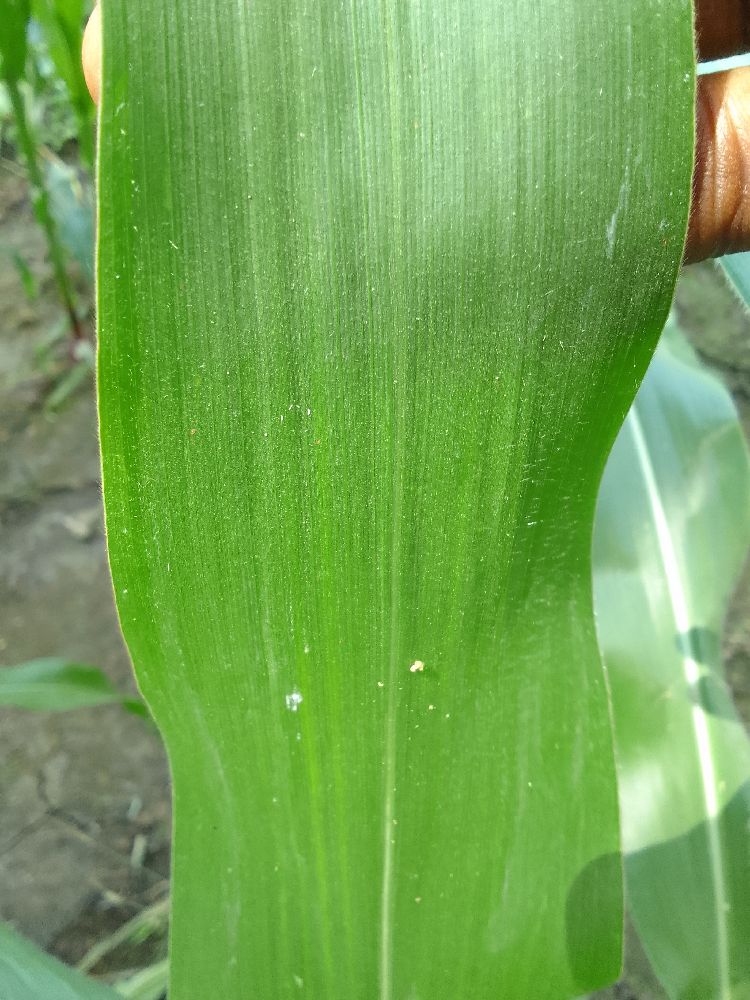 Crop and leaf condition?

maize, healthy
